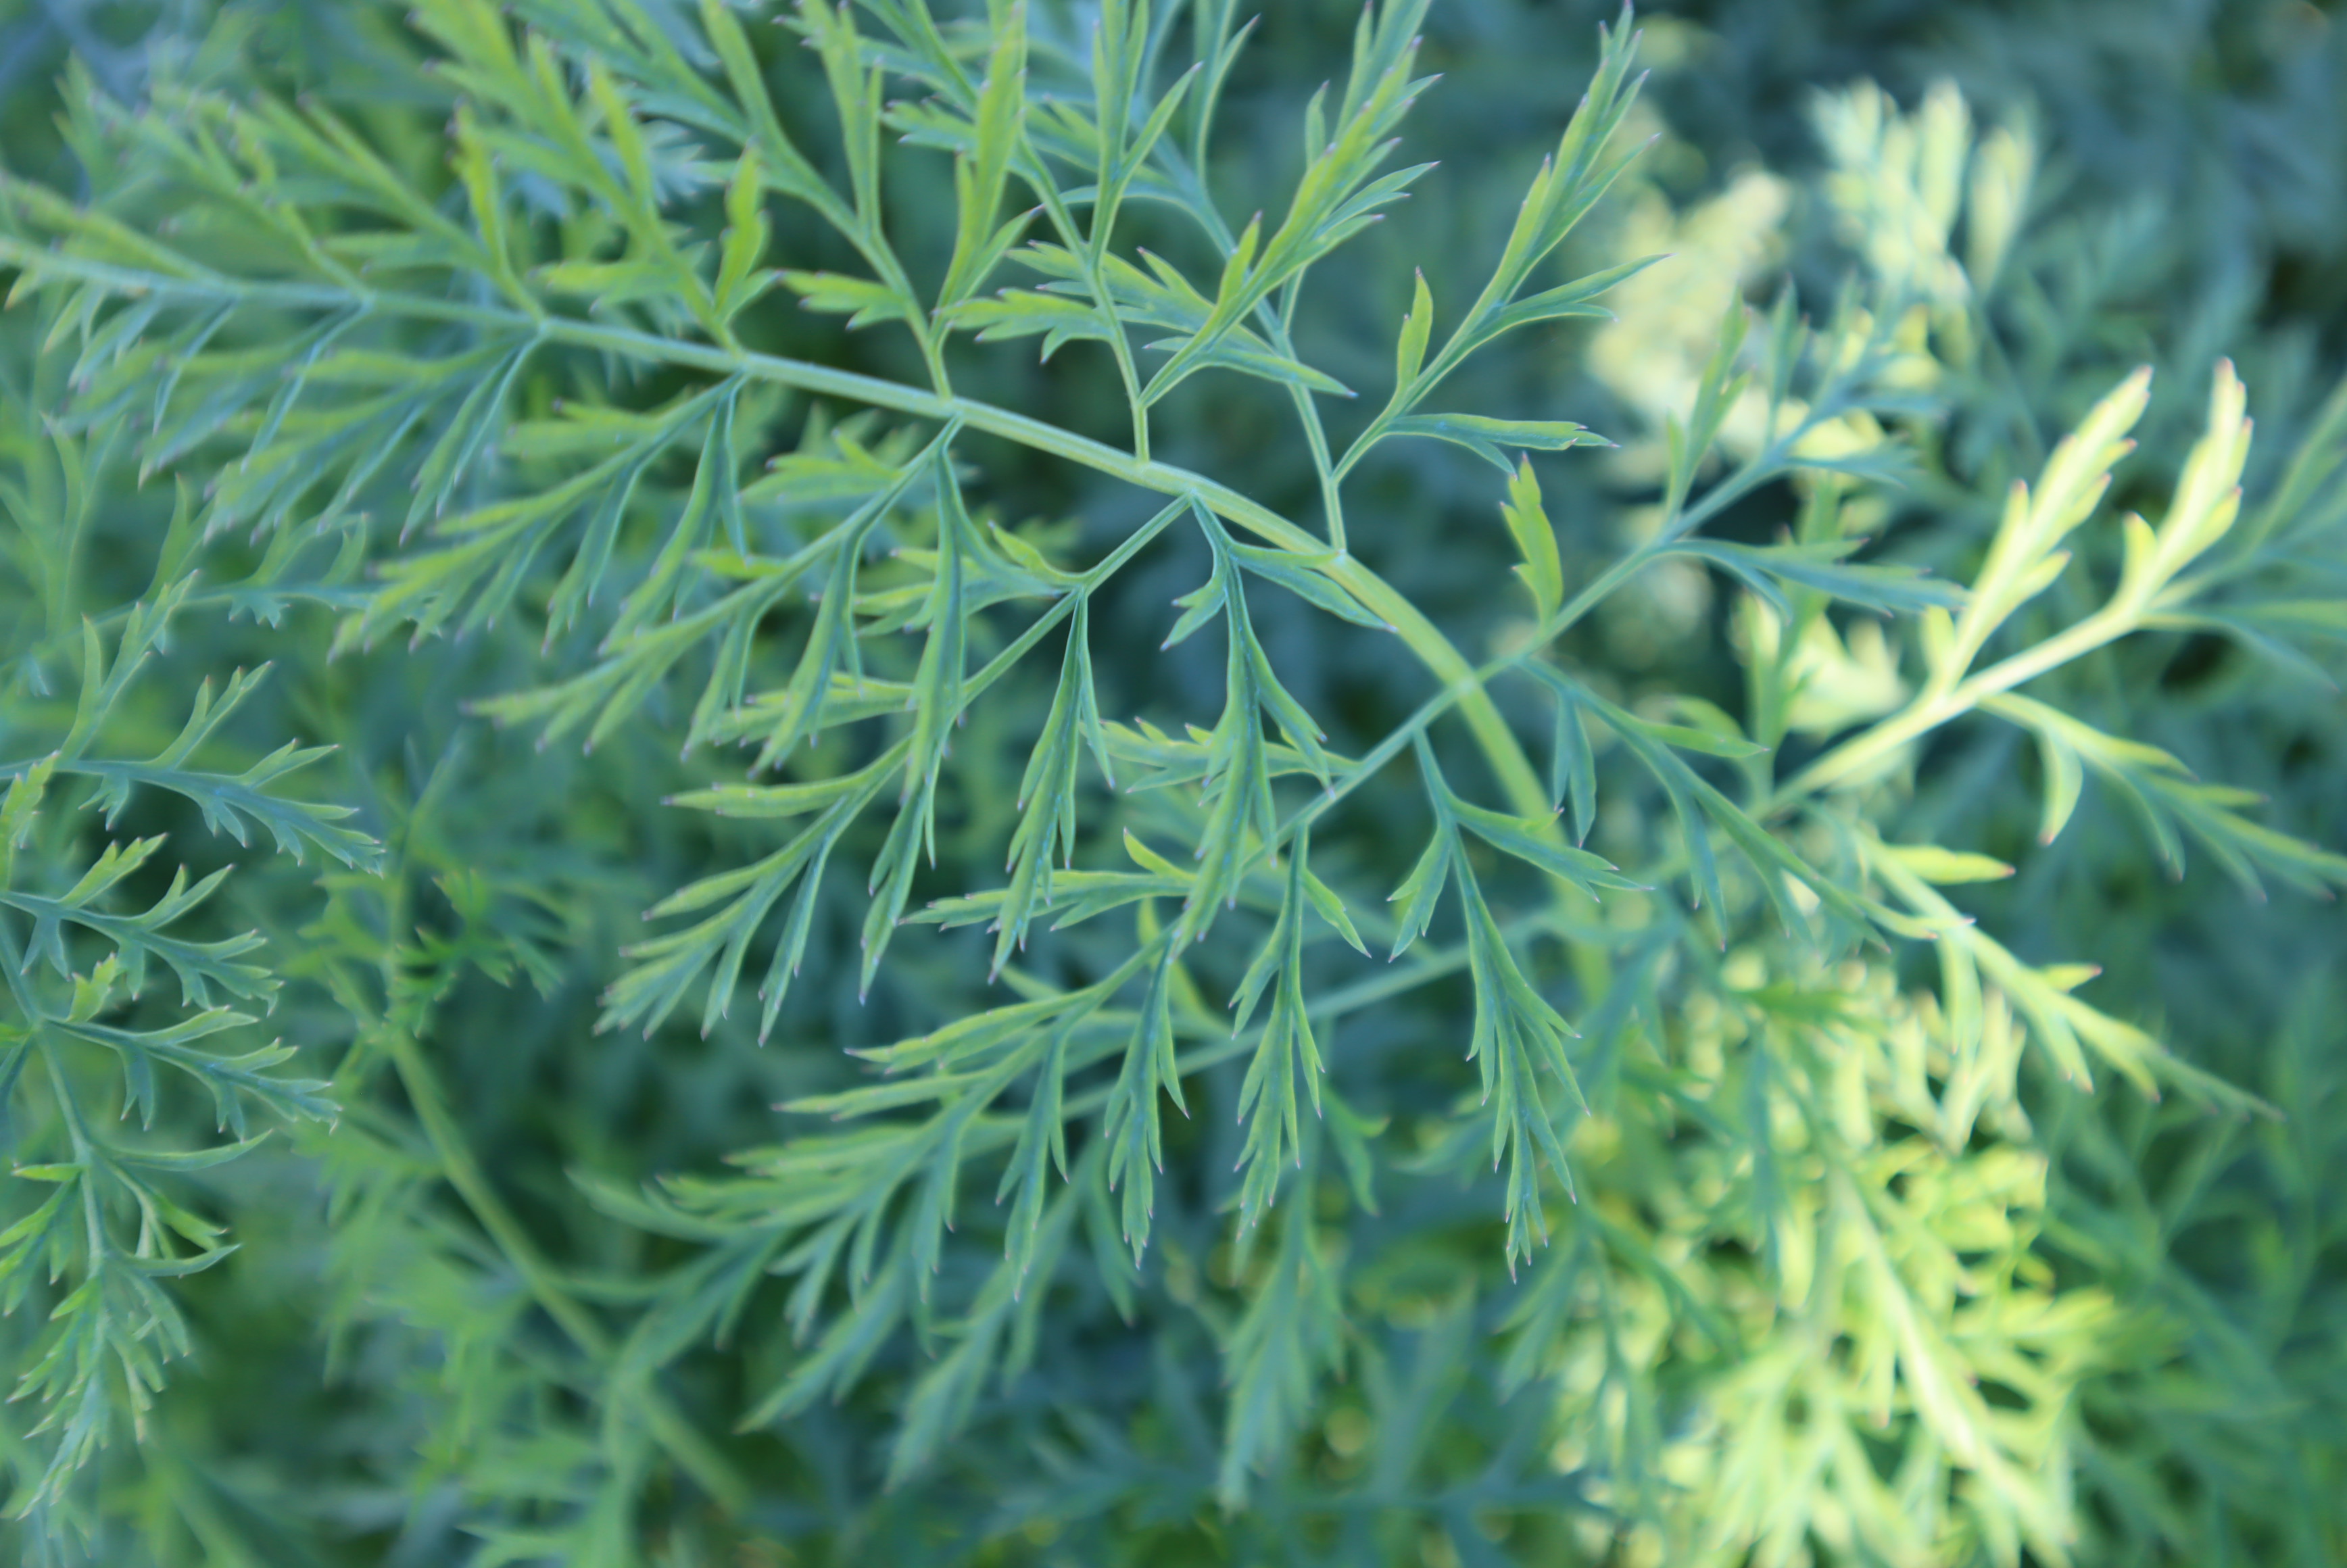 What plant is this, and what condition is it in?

carrot, healthy
